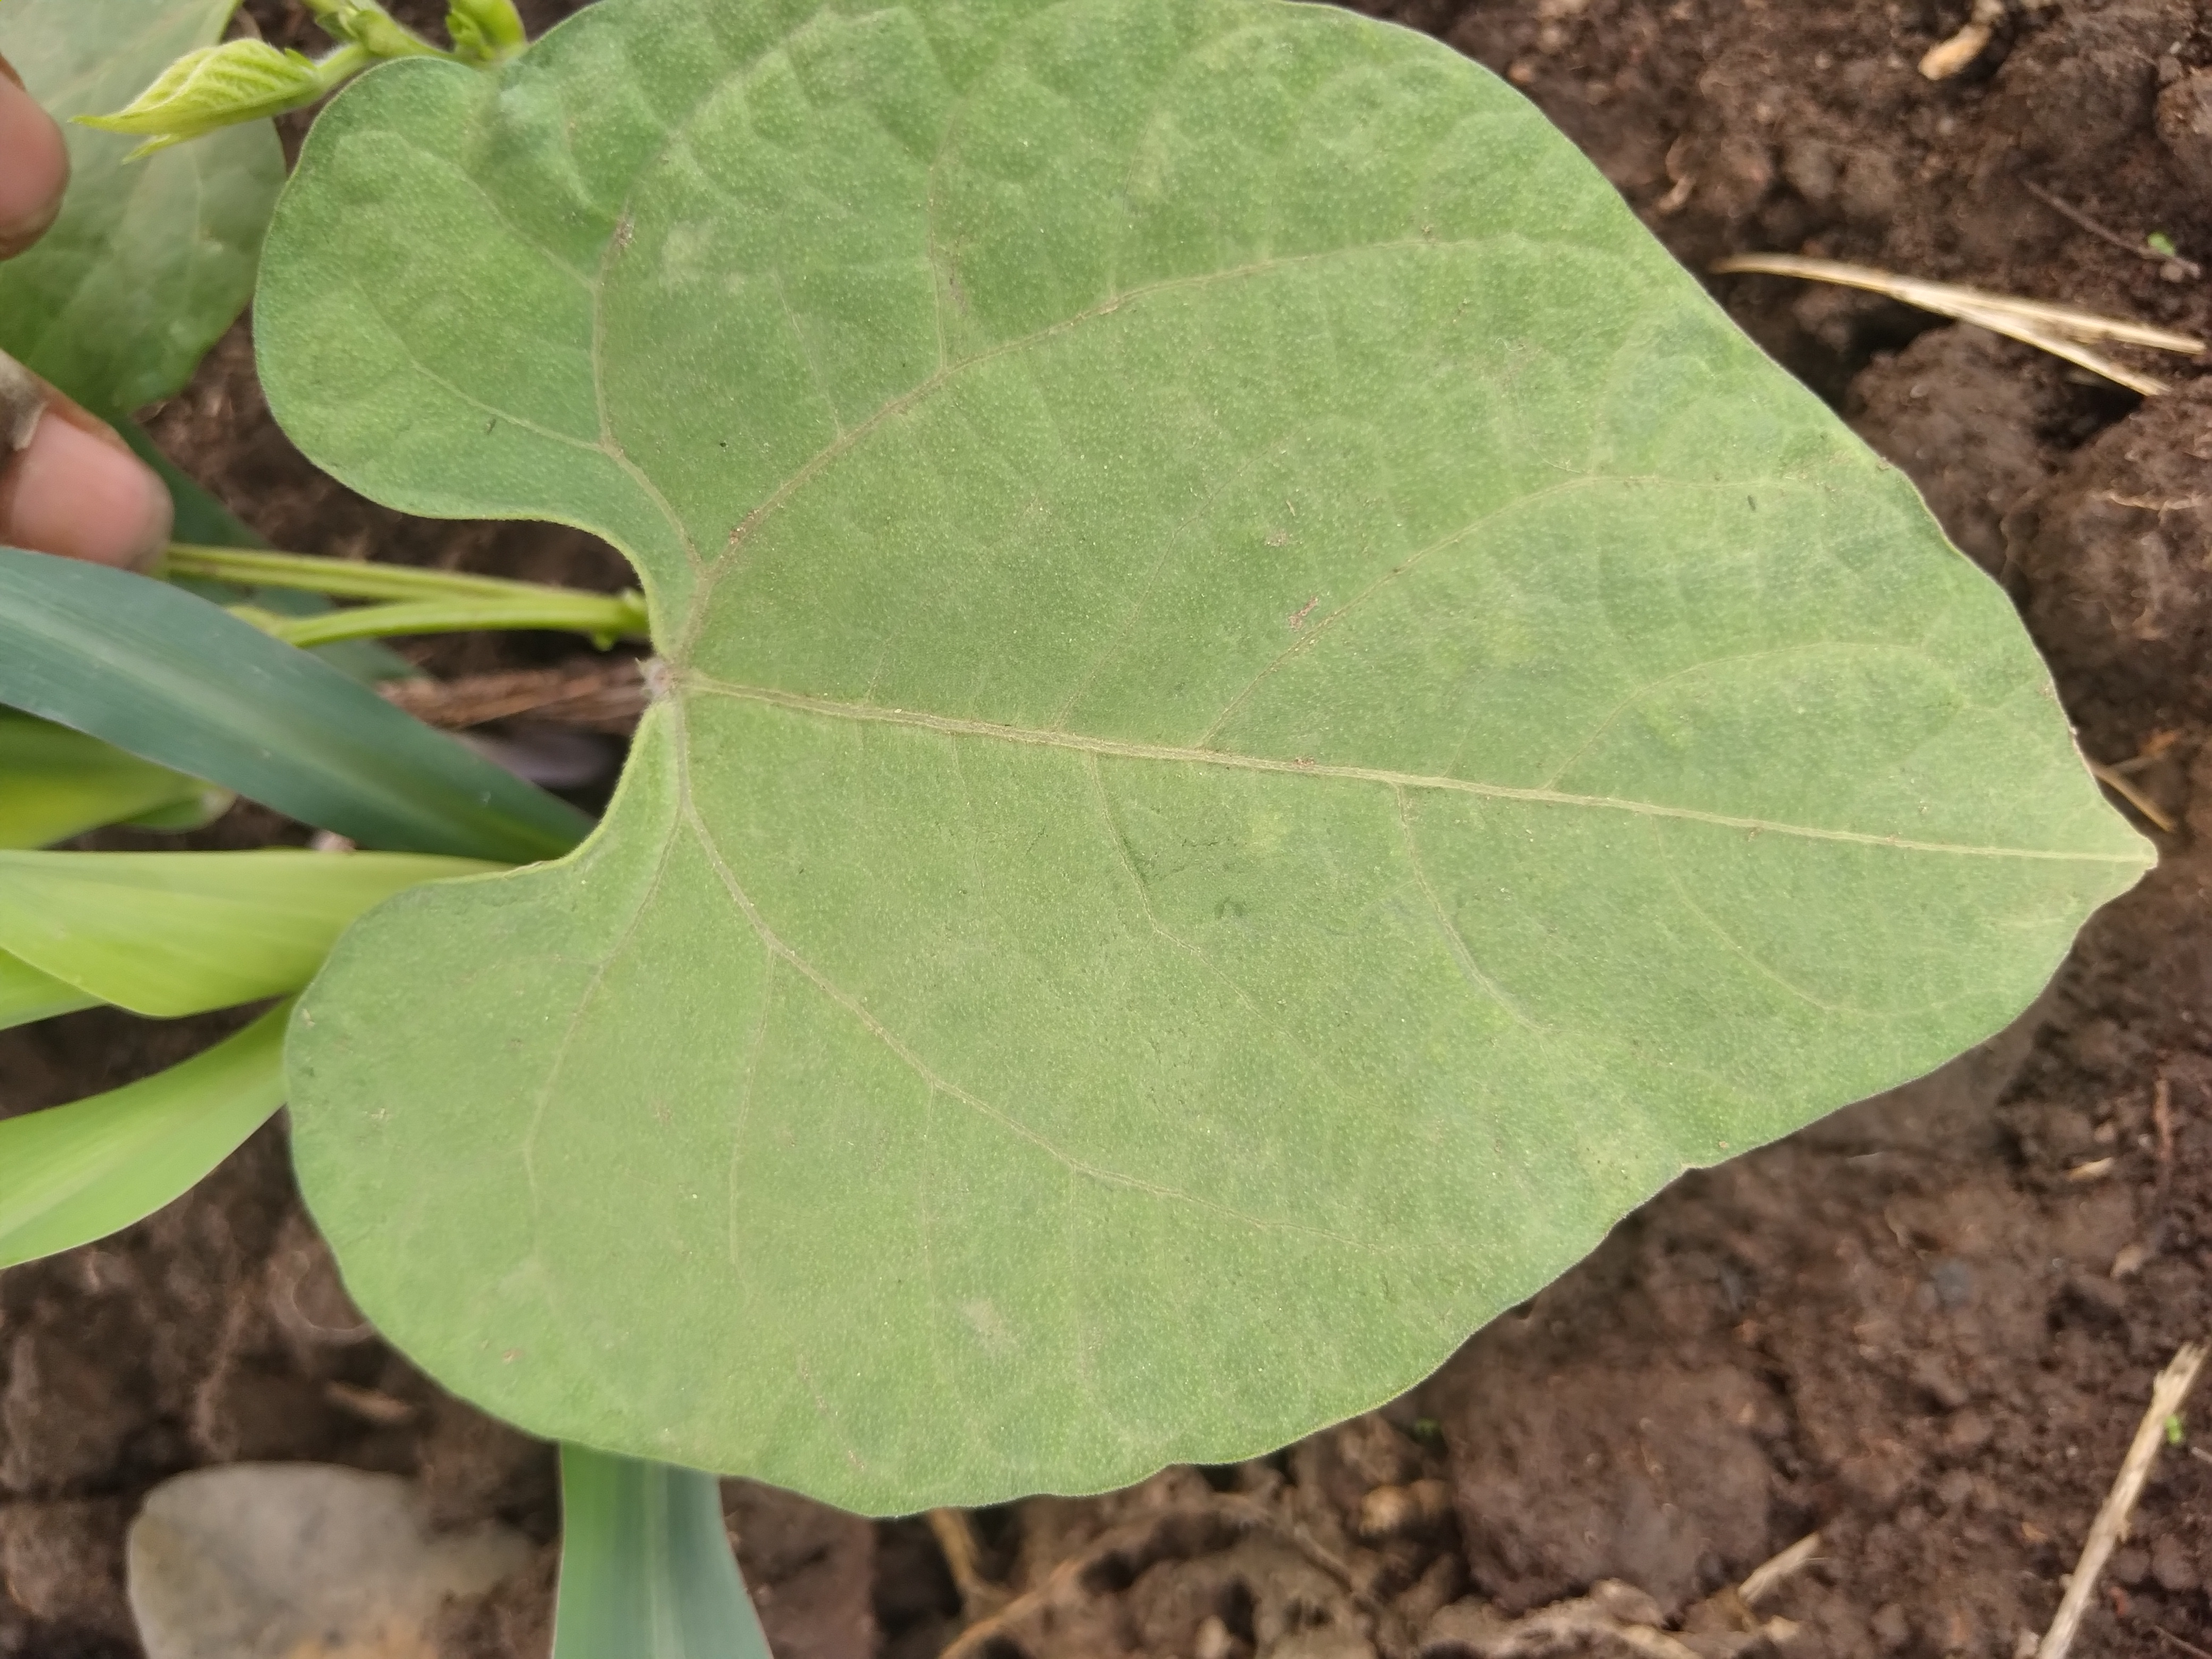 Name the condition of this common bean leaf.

healthy
